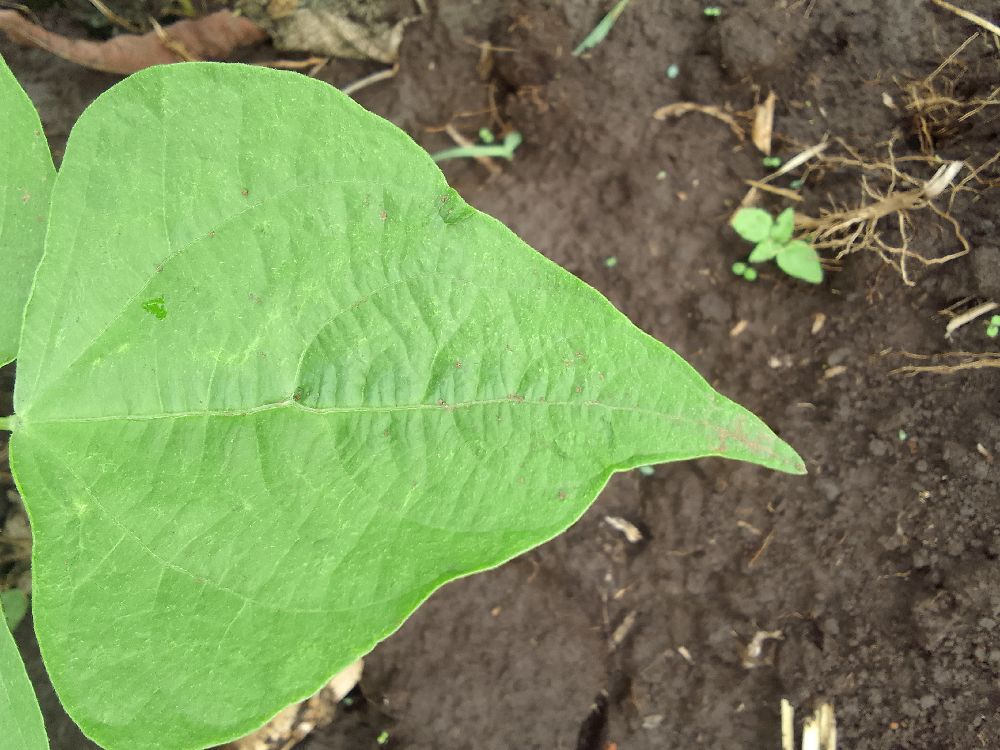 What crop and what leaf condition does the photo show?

common bean, healthy
